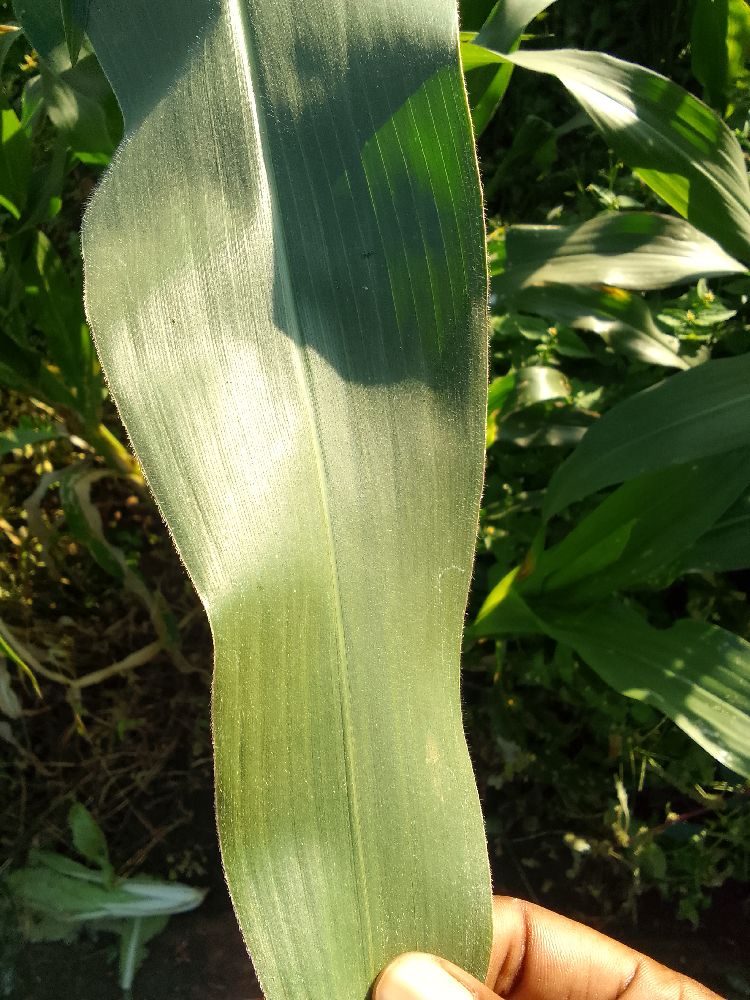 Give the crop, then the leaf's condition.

maize, healthy
